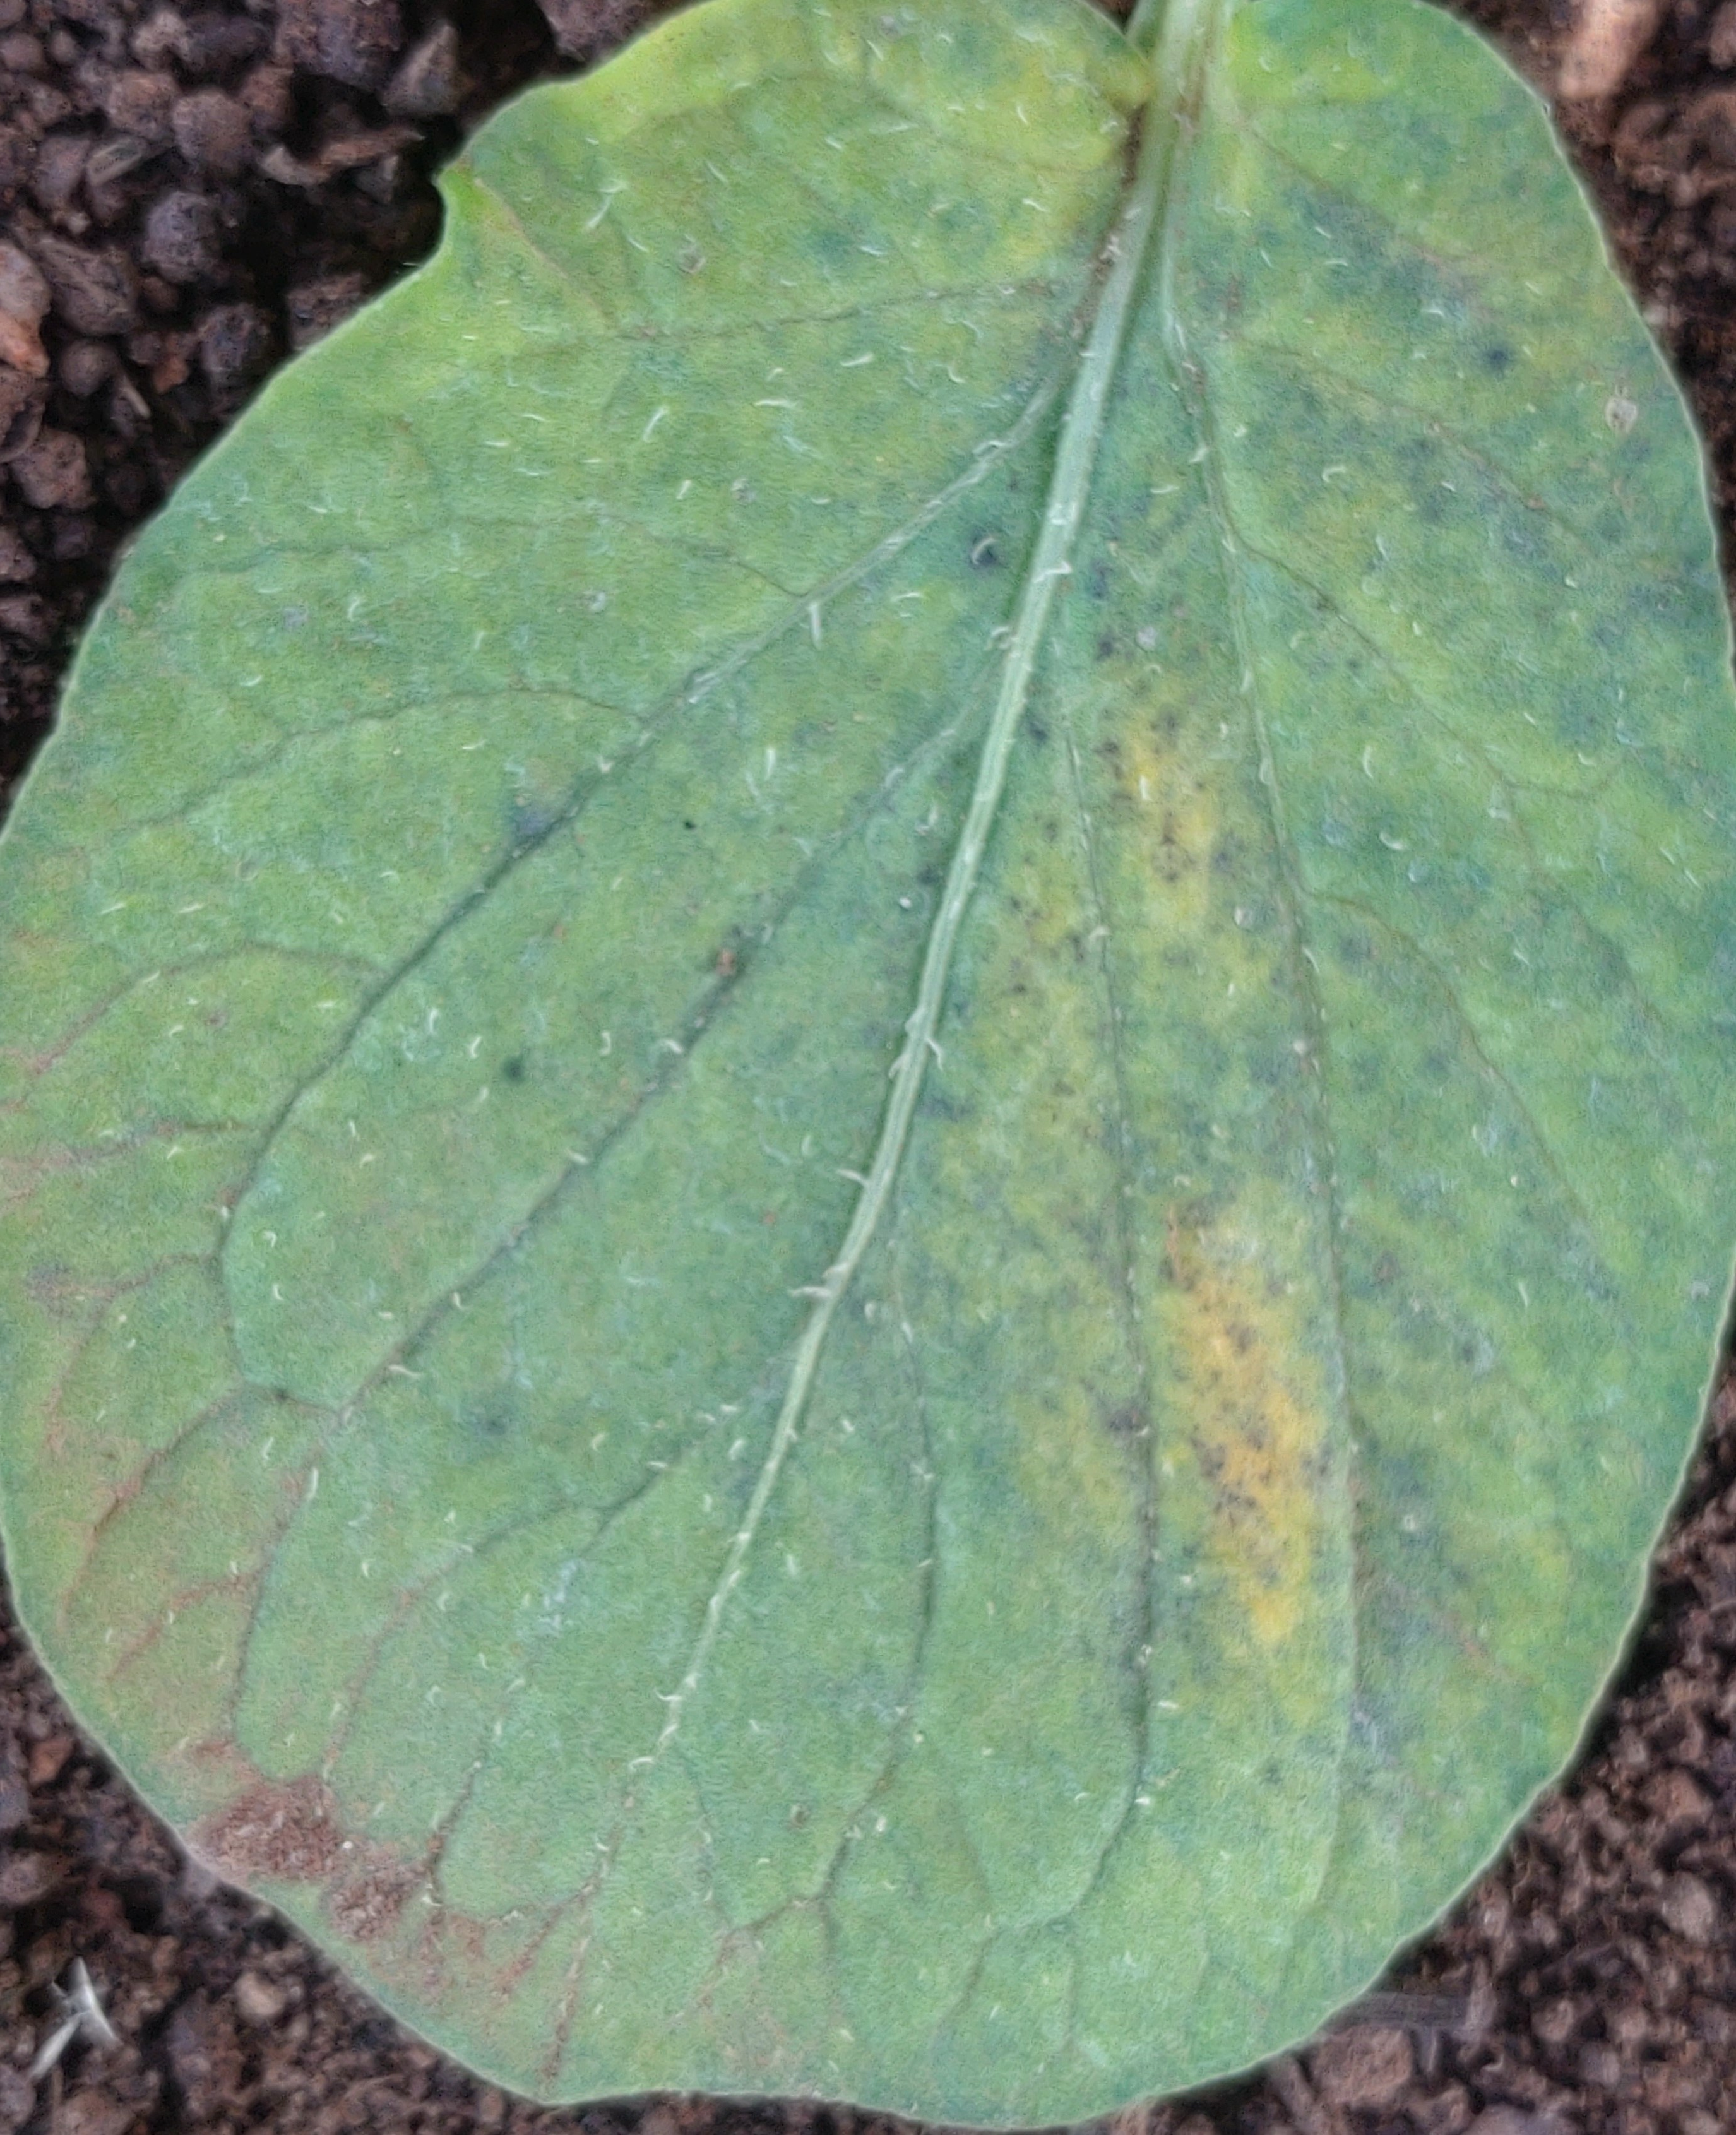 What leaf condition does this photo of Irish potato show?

late blight
